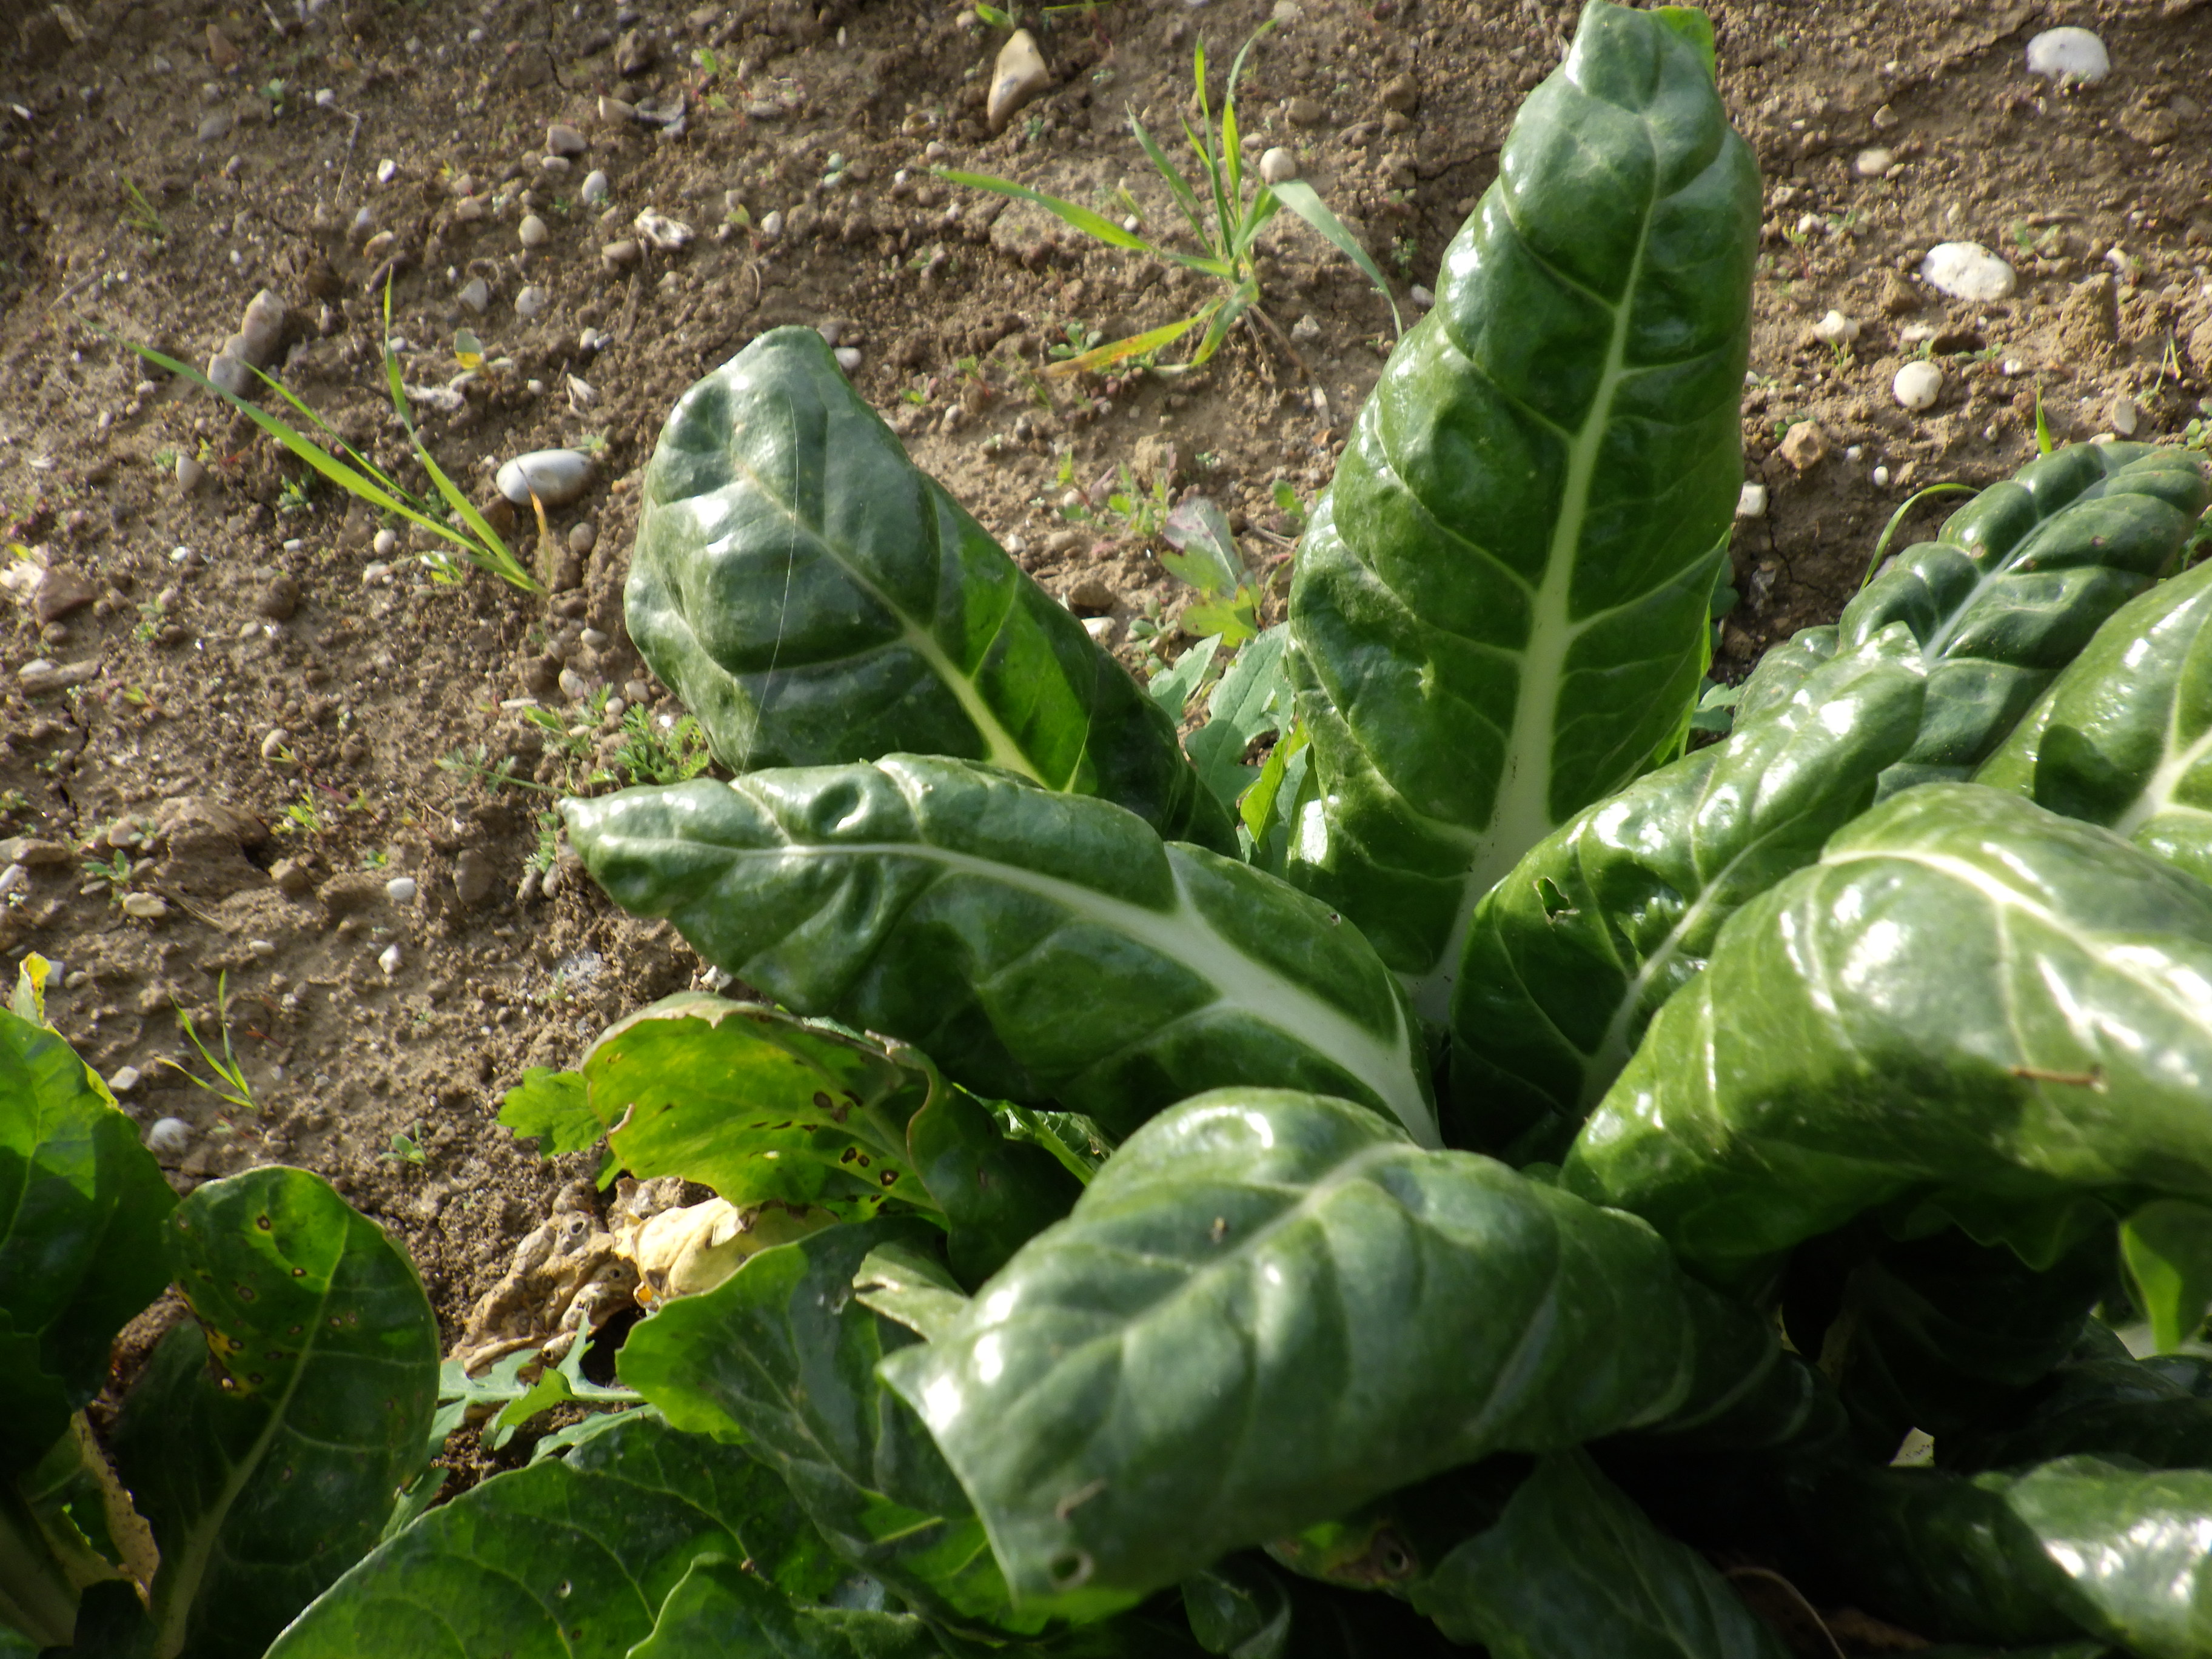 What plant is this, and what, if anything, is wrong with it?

chard, phytophagous
